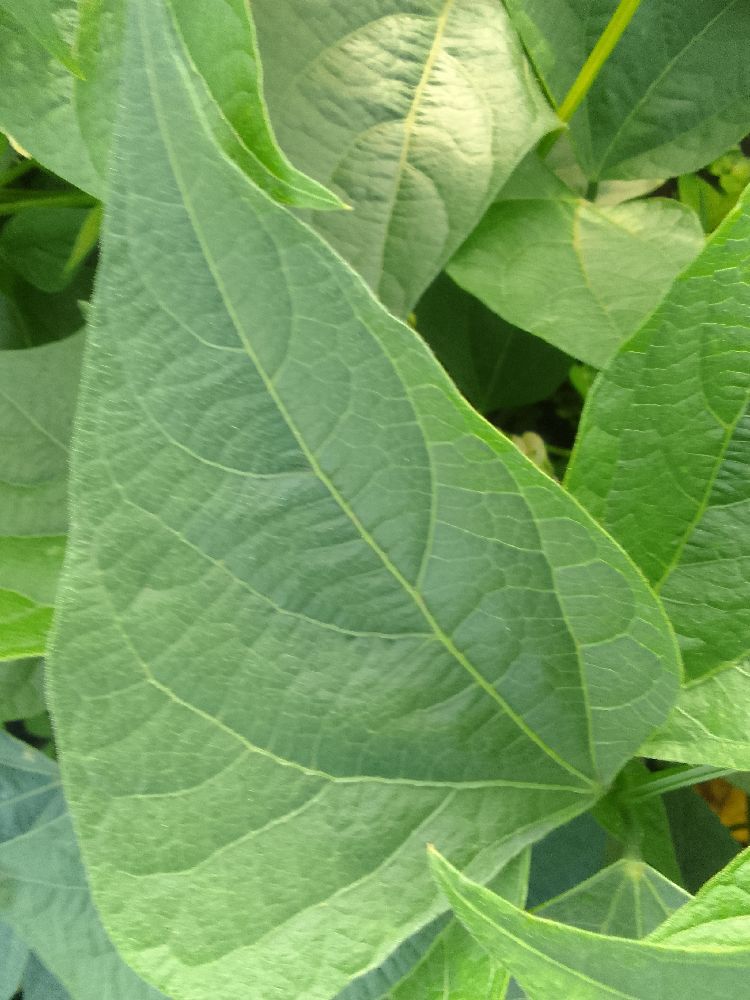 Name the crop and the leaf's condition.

common bean, healthy
